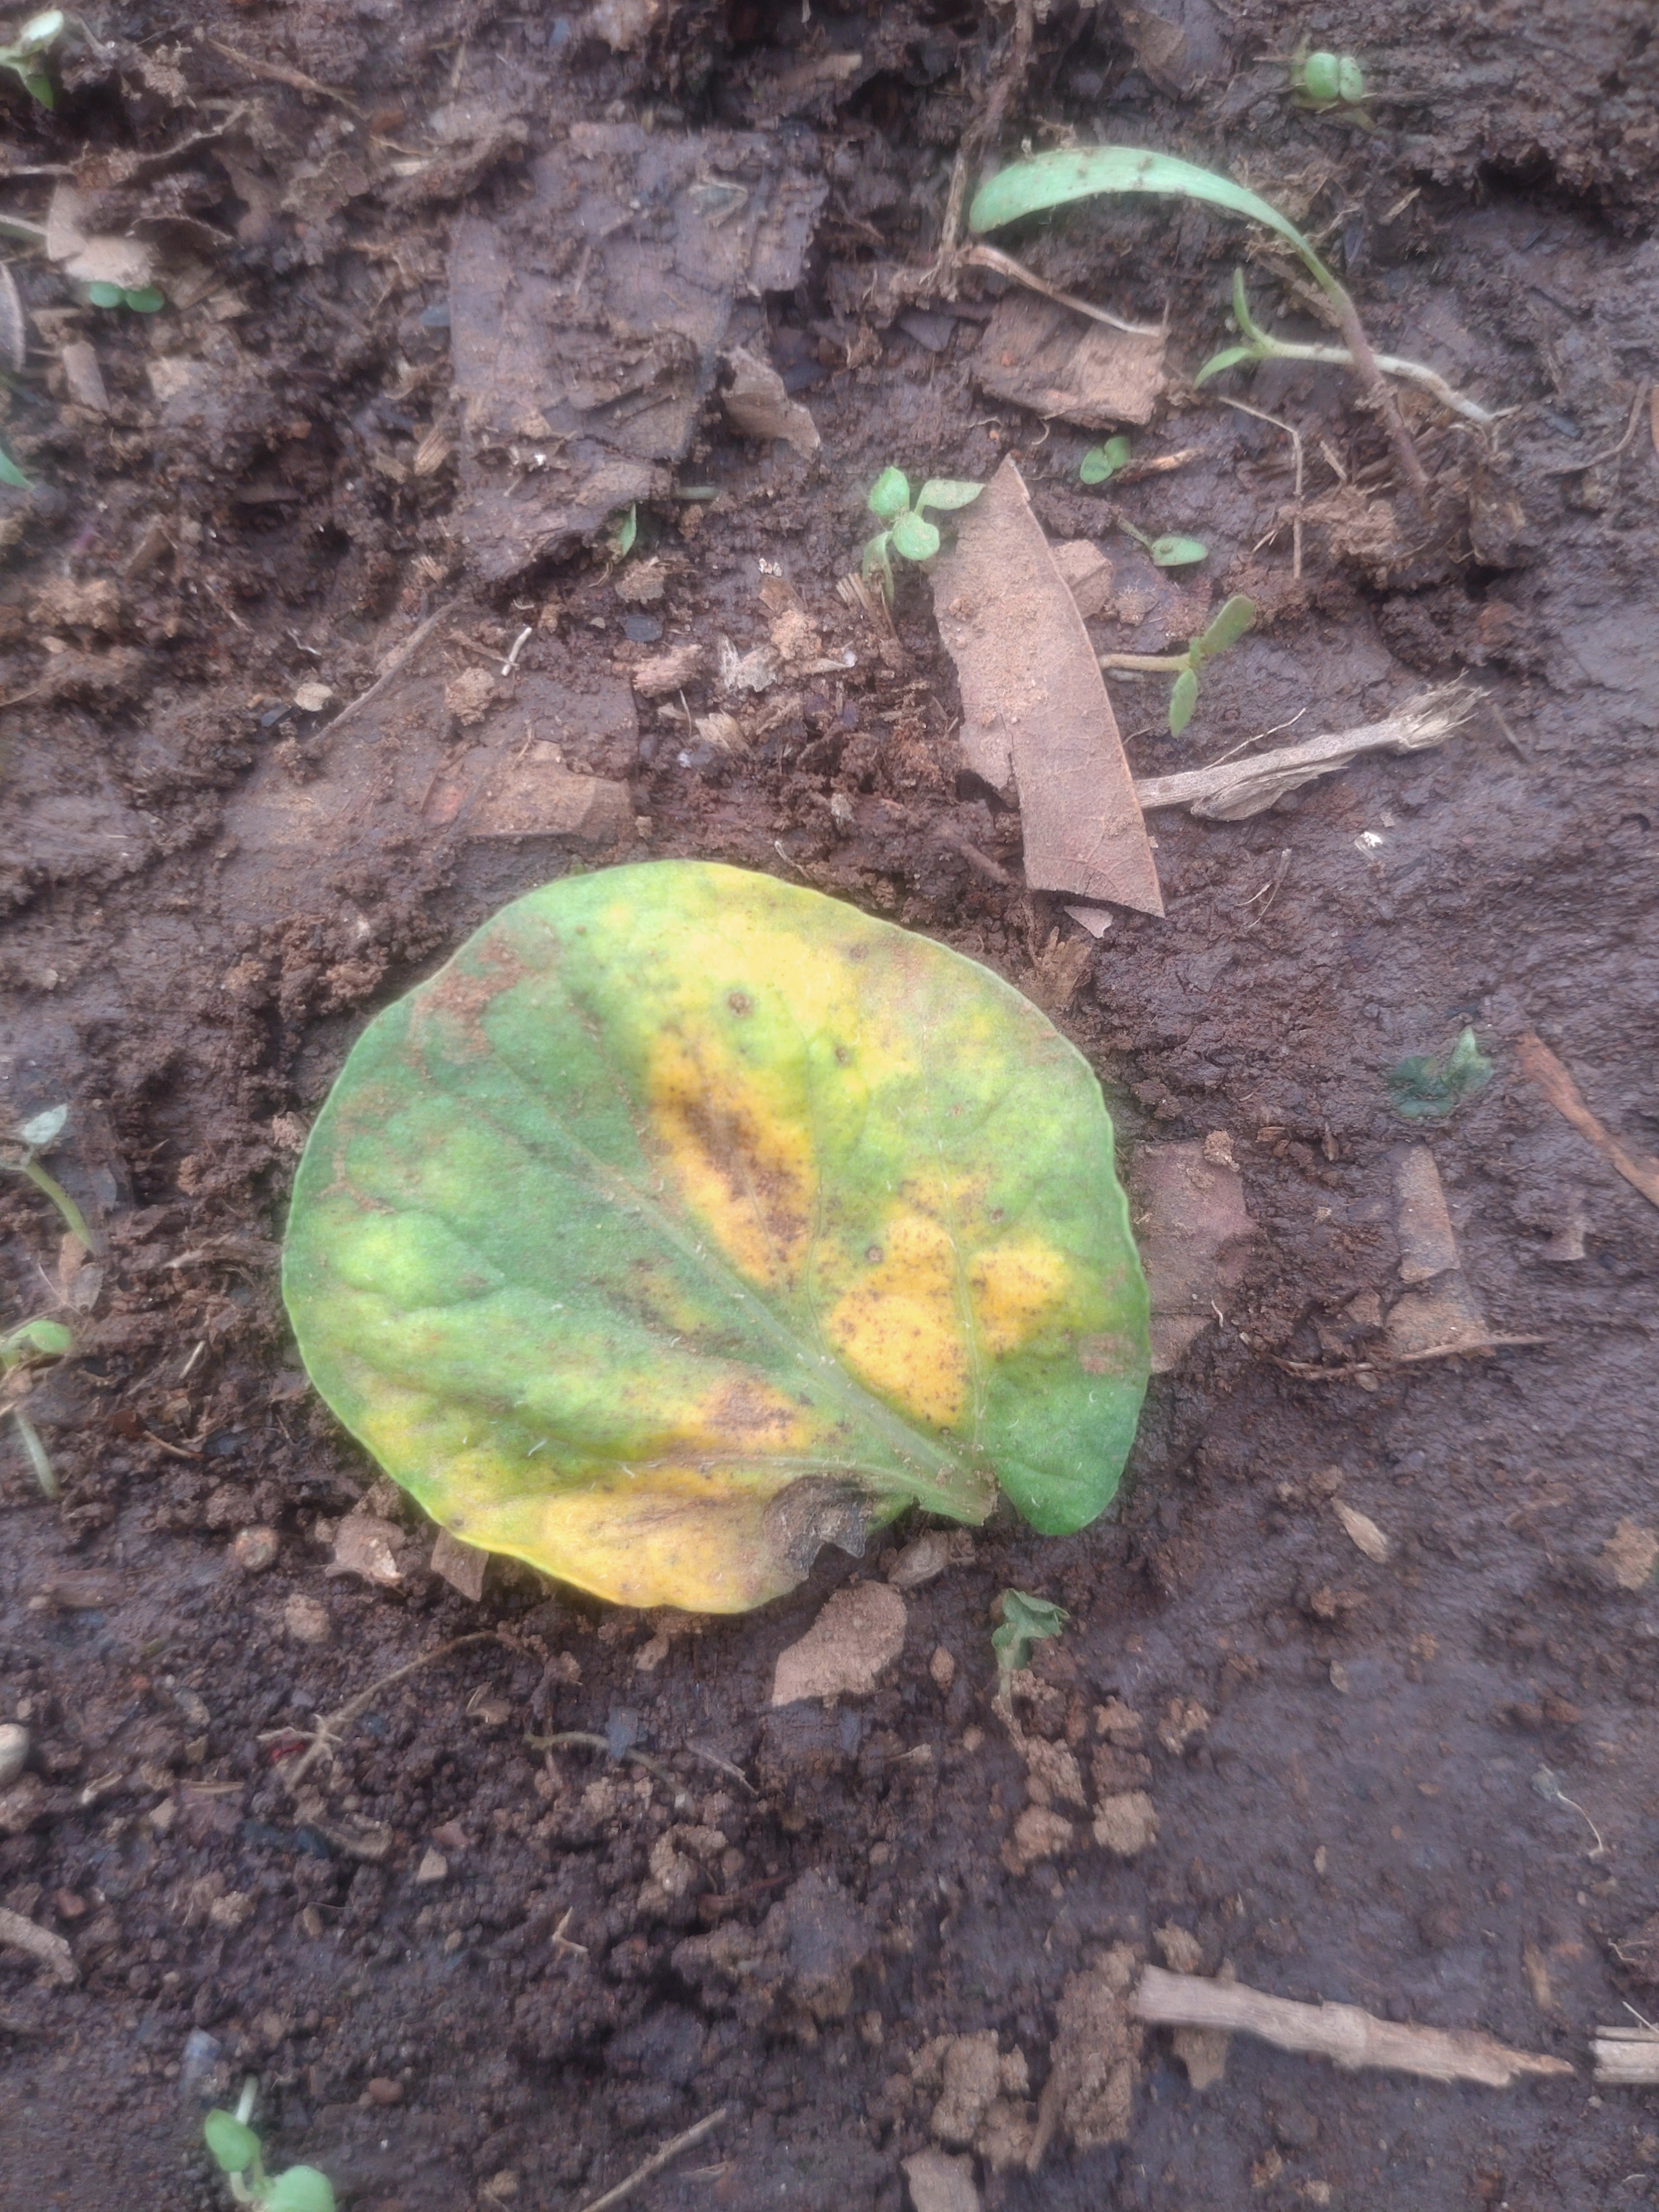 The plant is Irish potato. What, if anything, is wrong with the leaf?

late blight
